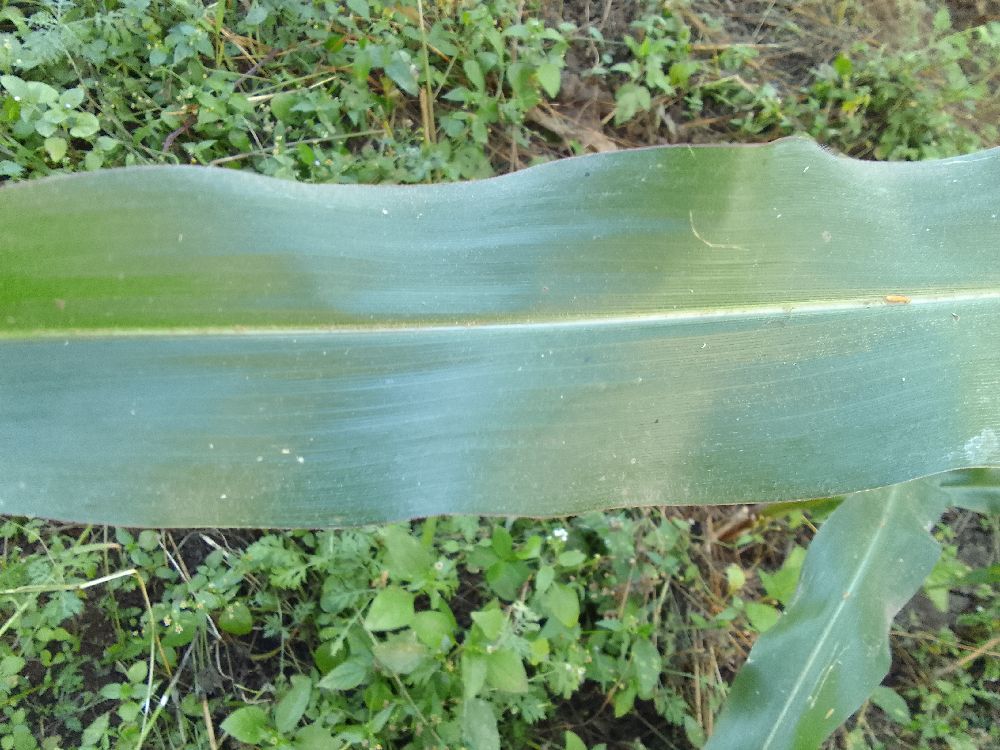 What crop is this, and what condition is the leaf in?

maize, healthy
